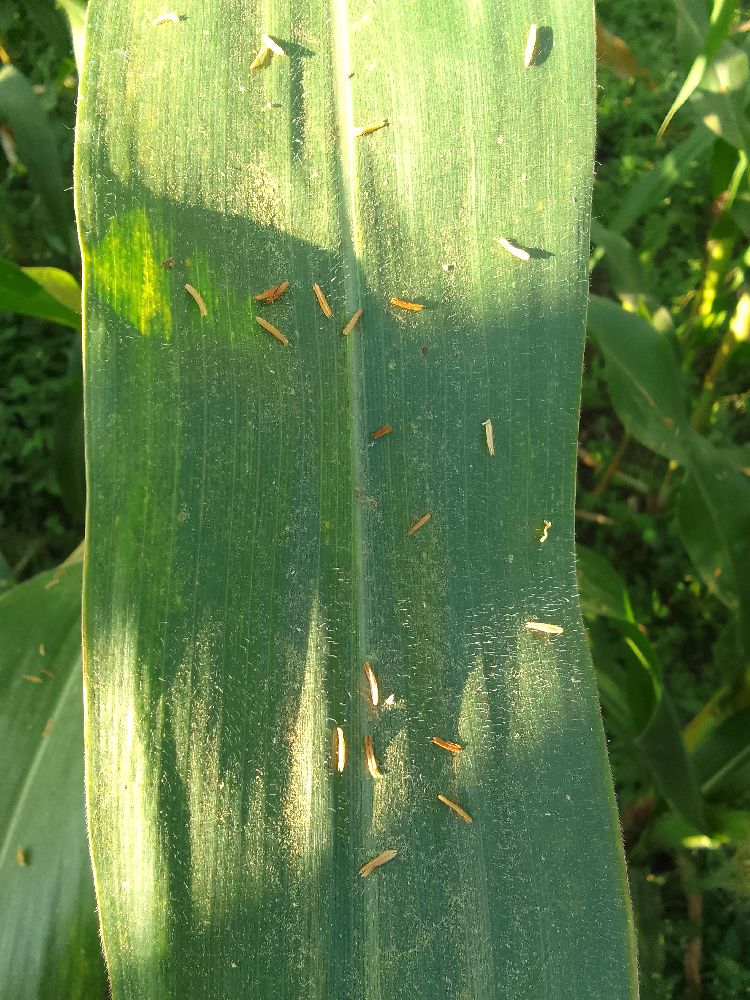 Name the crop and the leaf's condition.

maize, healthy
